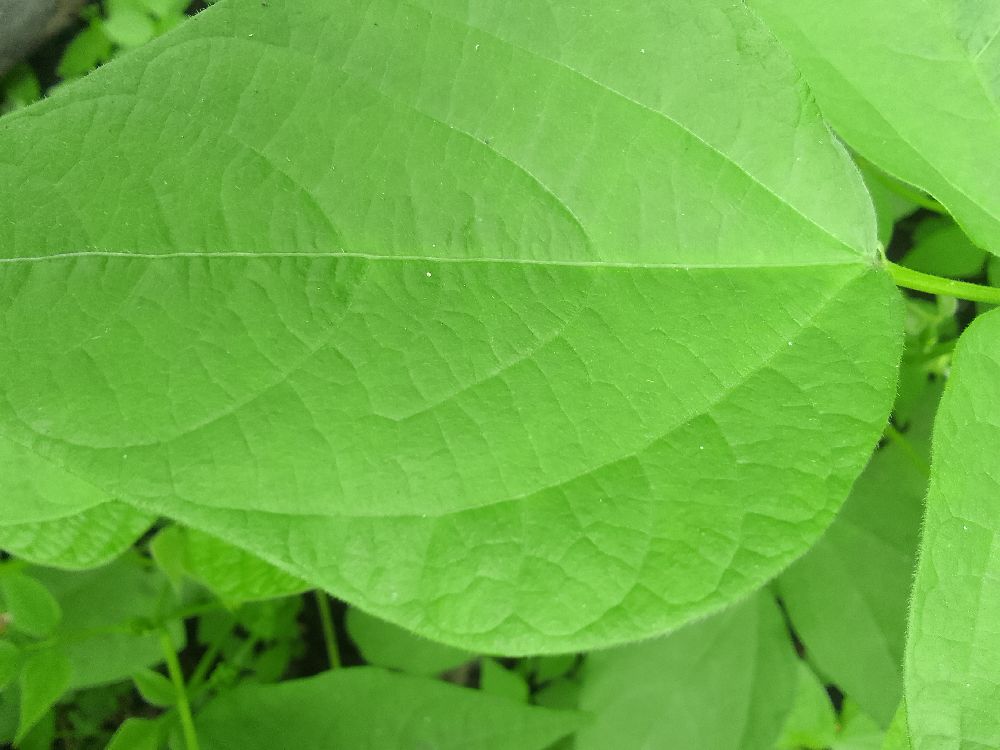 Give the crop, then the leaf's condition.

common bean, healthy
